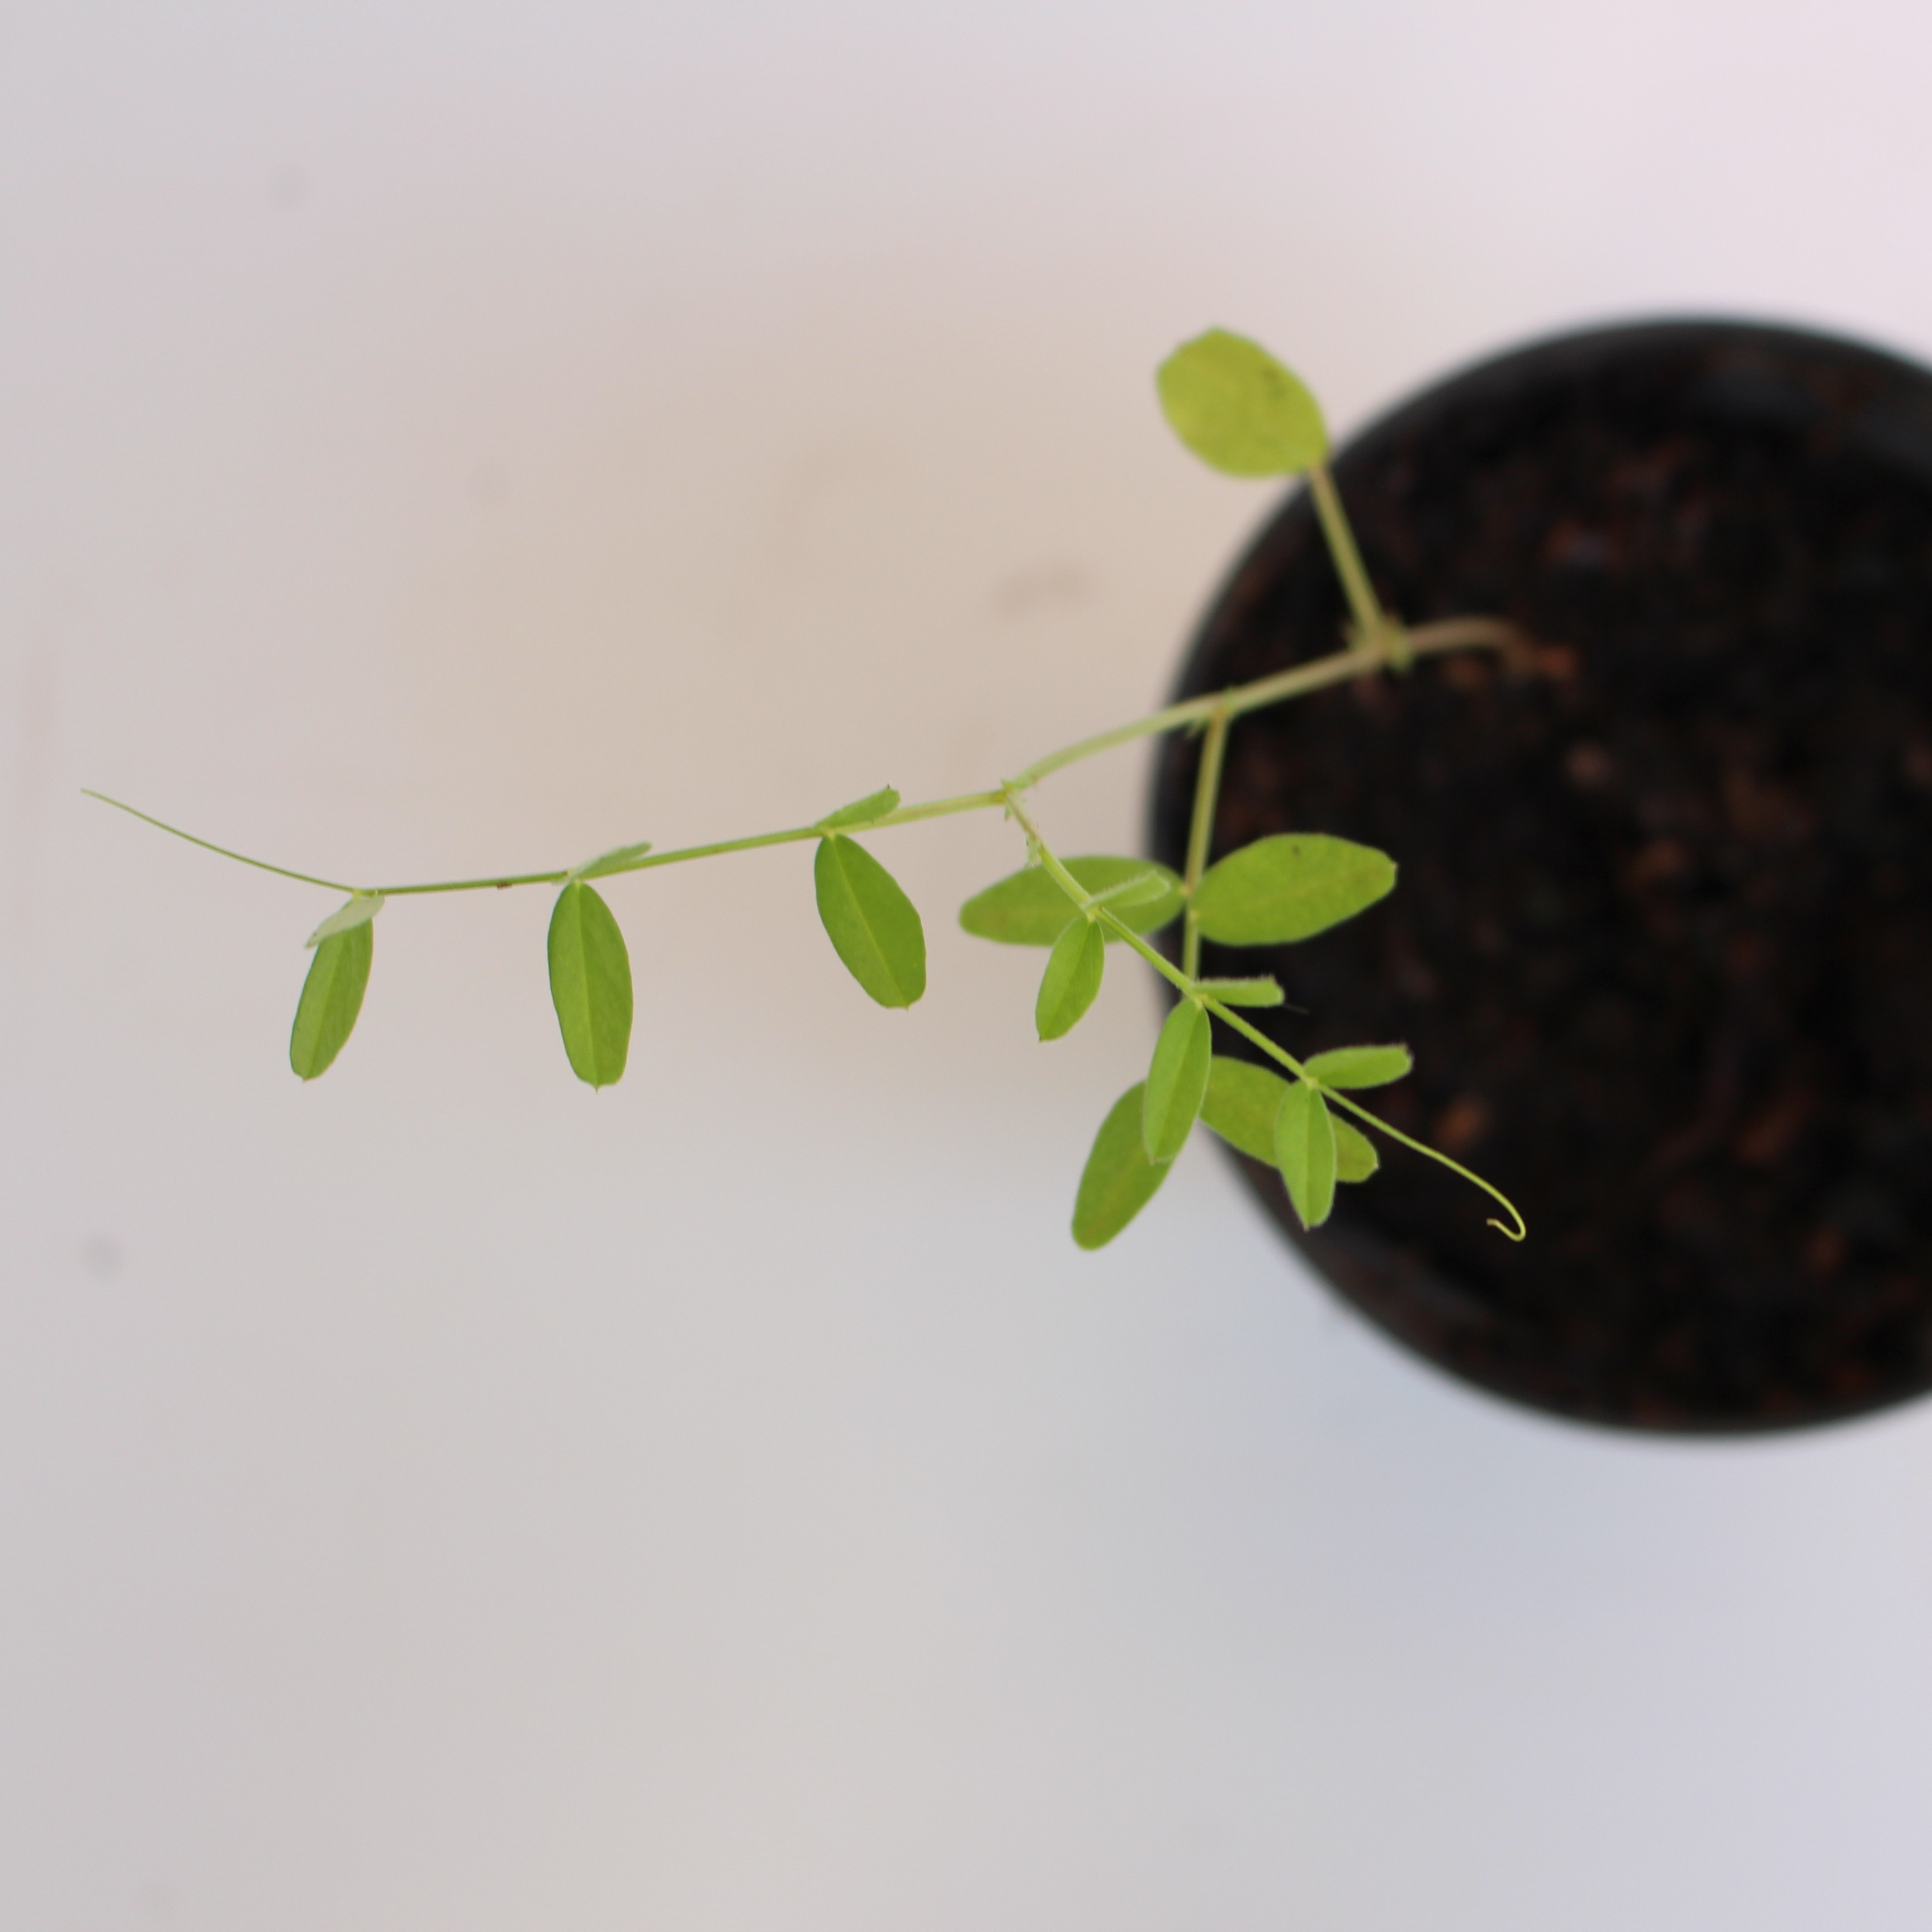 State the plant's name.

Vicia sativa
